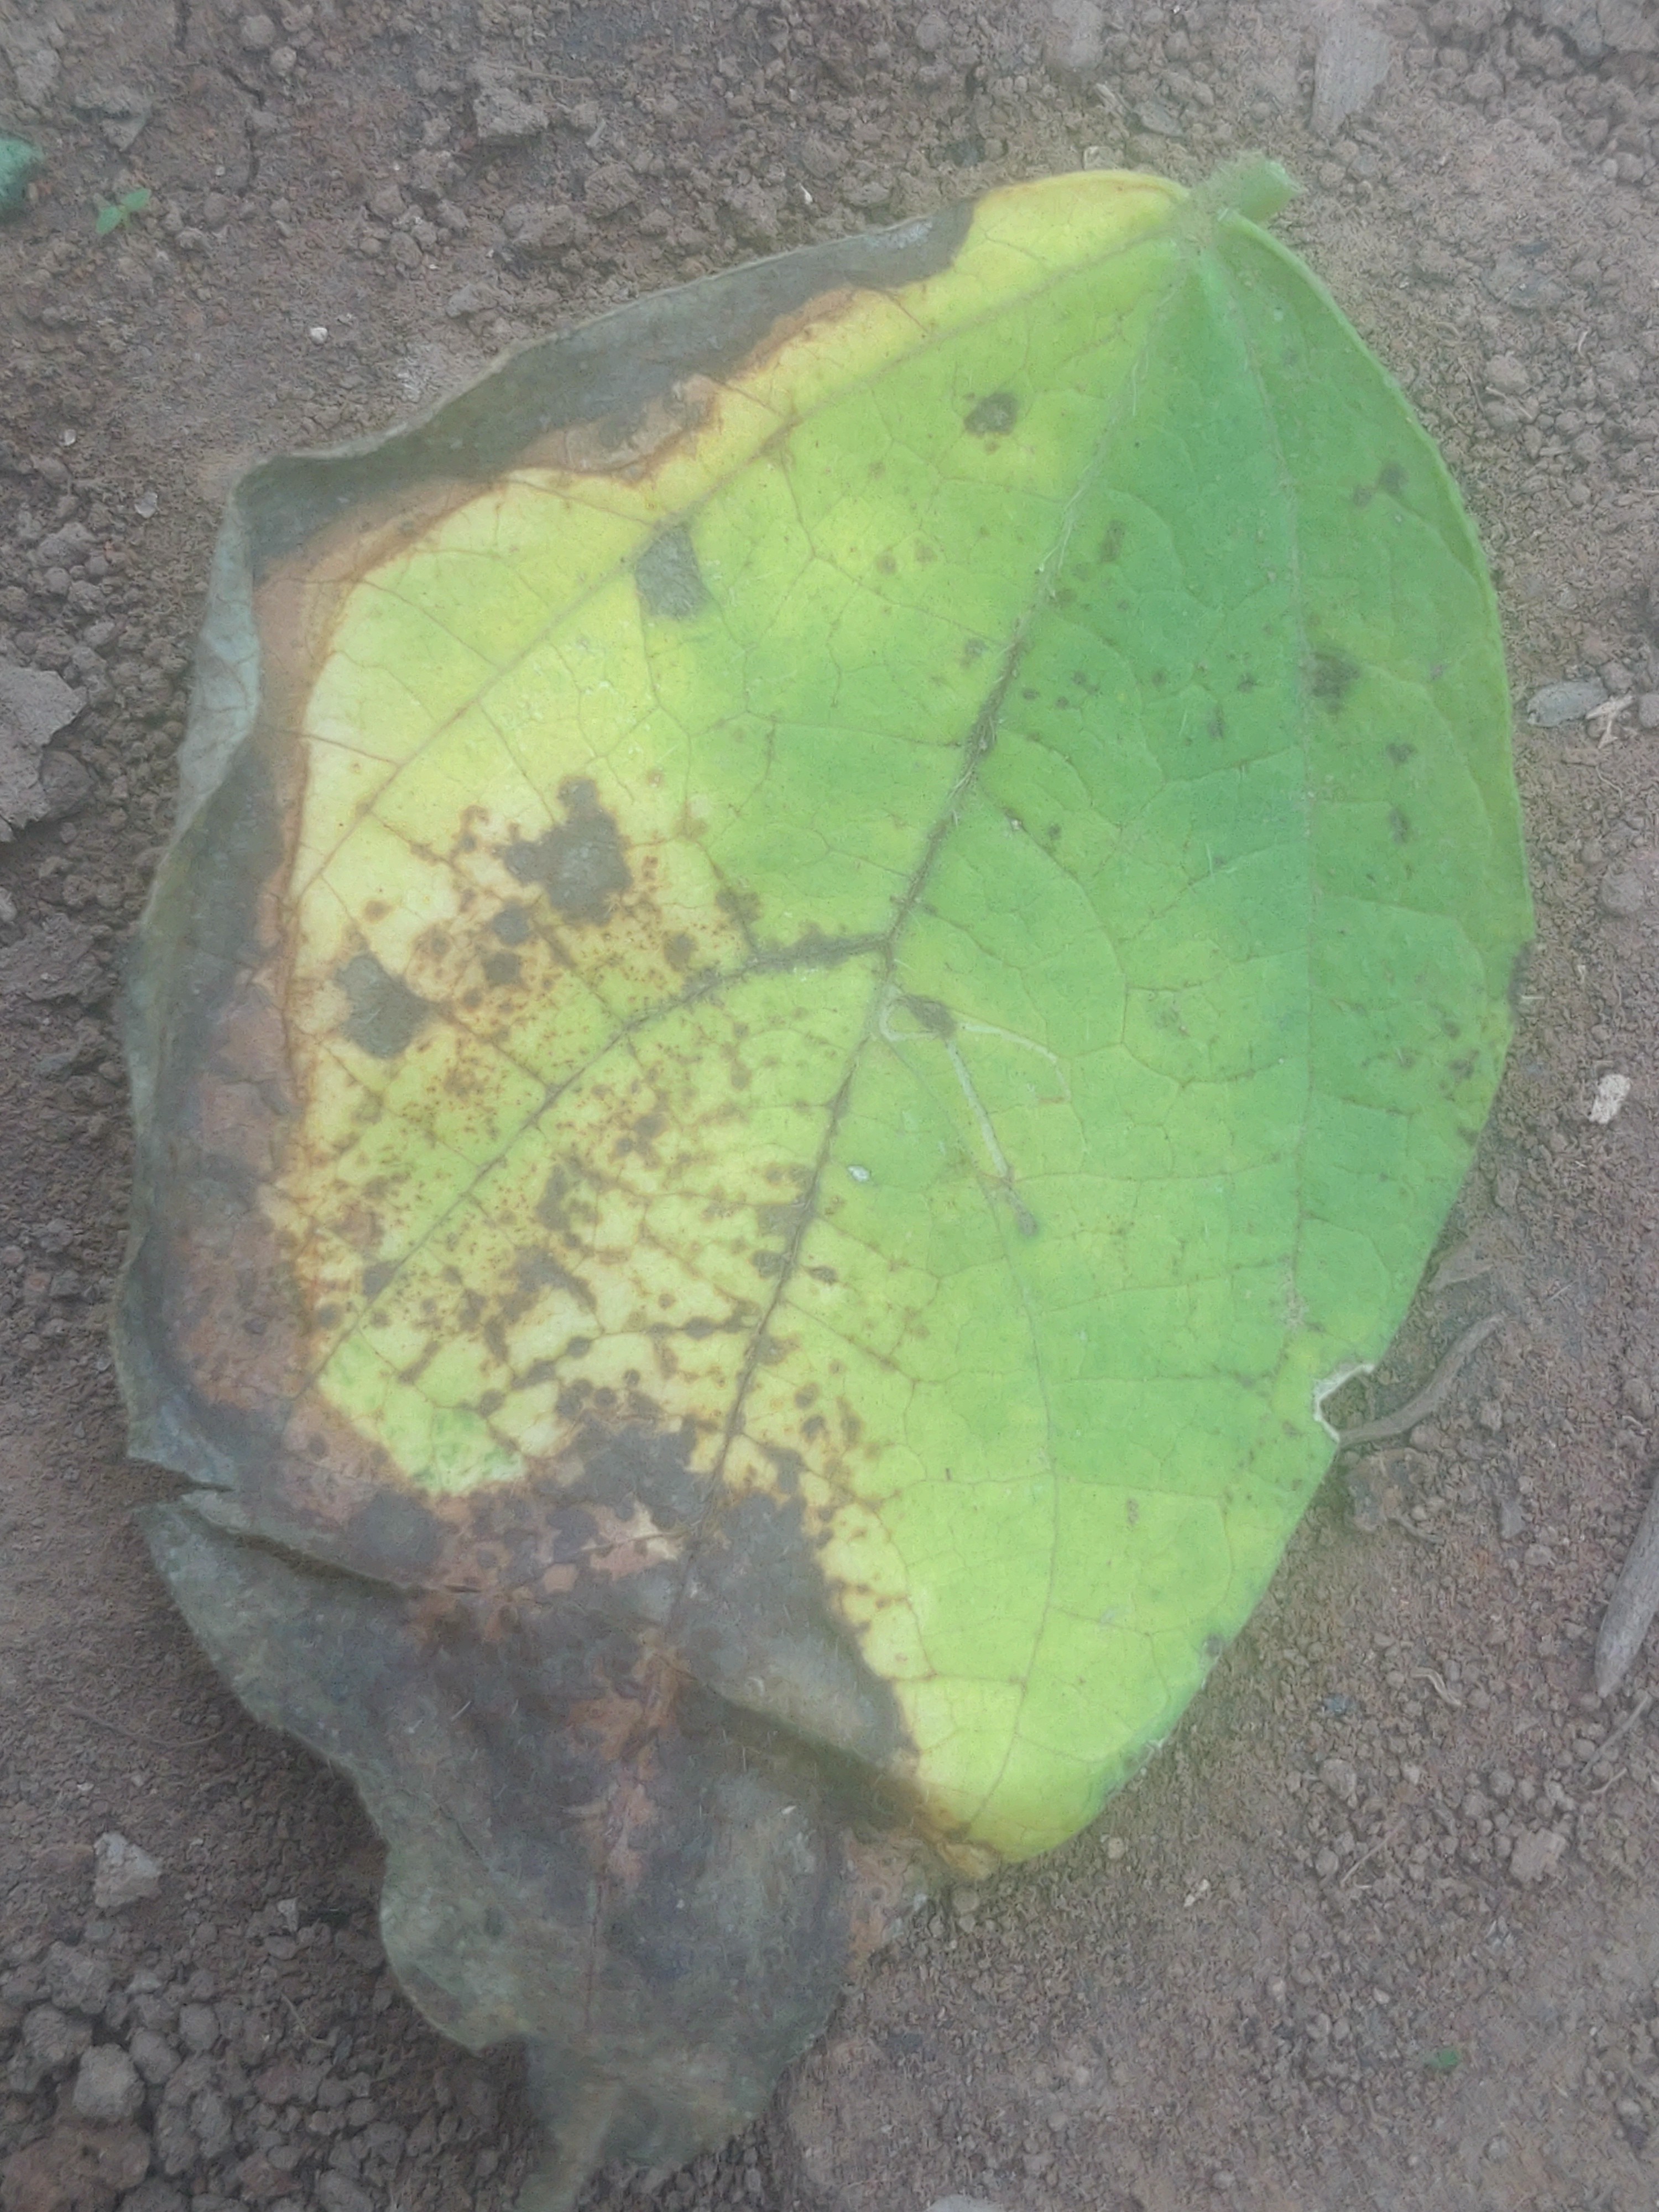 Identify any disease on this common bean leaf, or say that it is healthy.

anthracnose
